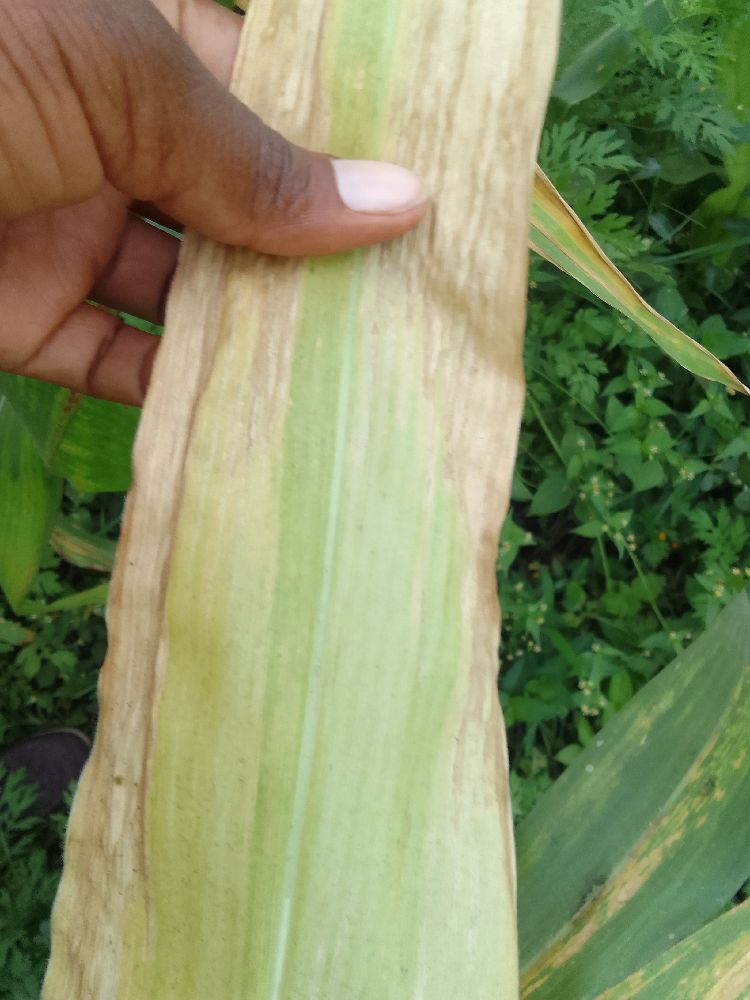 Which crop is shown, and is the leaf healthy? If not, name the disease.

maize, maize lethal necrosis
